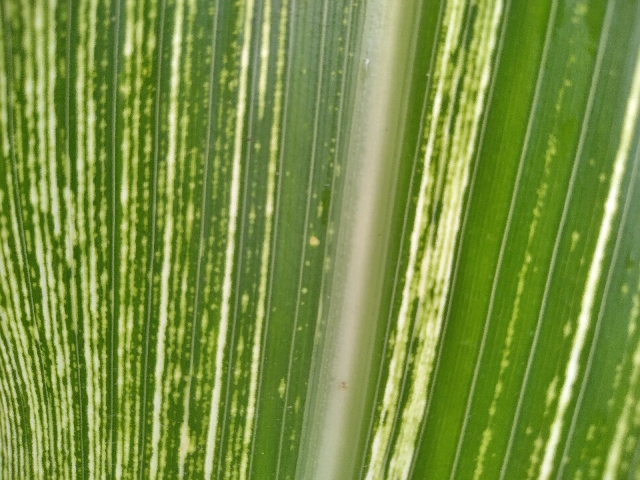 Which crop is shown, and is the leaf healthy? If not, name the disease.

maize, maize streak virus
